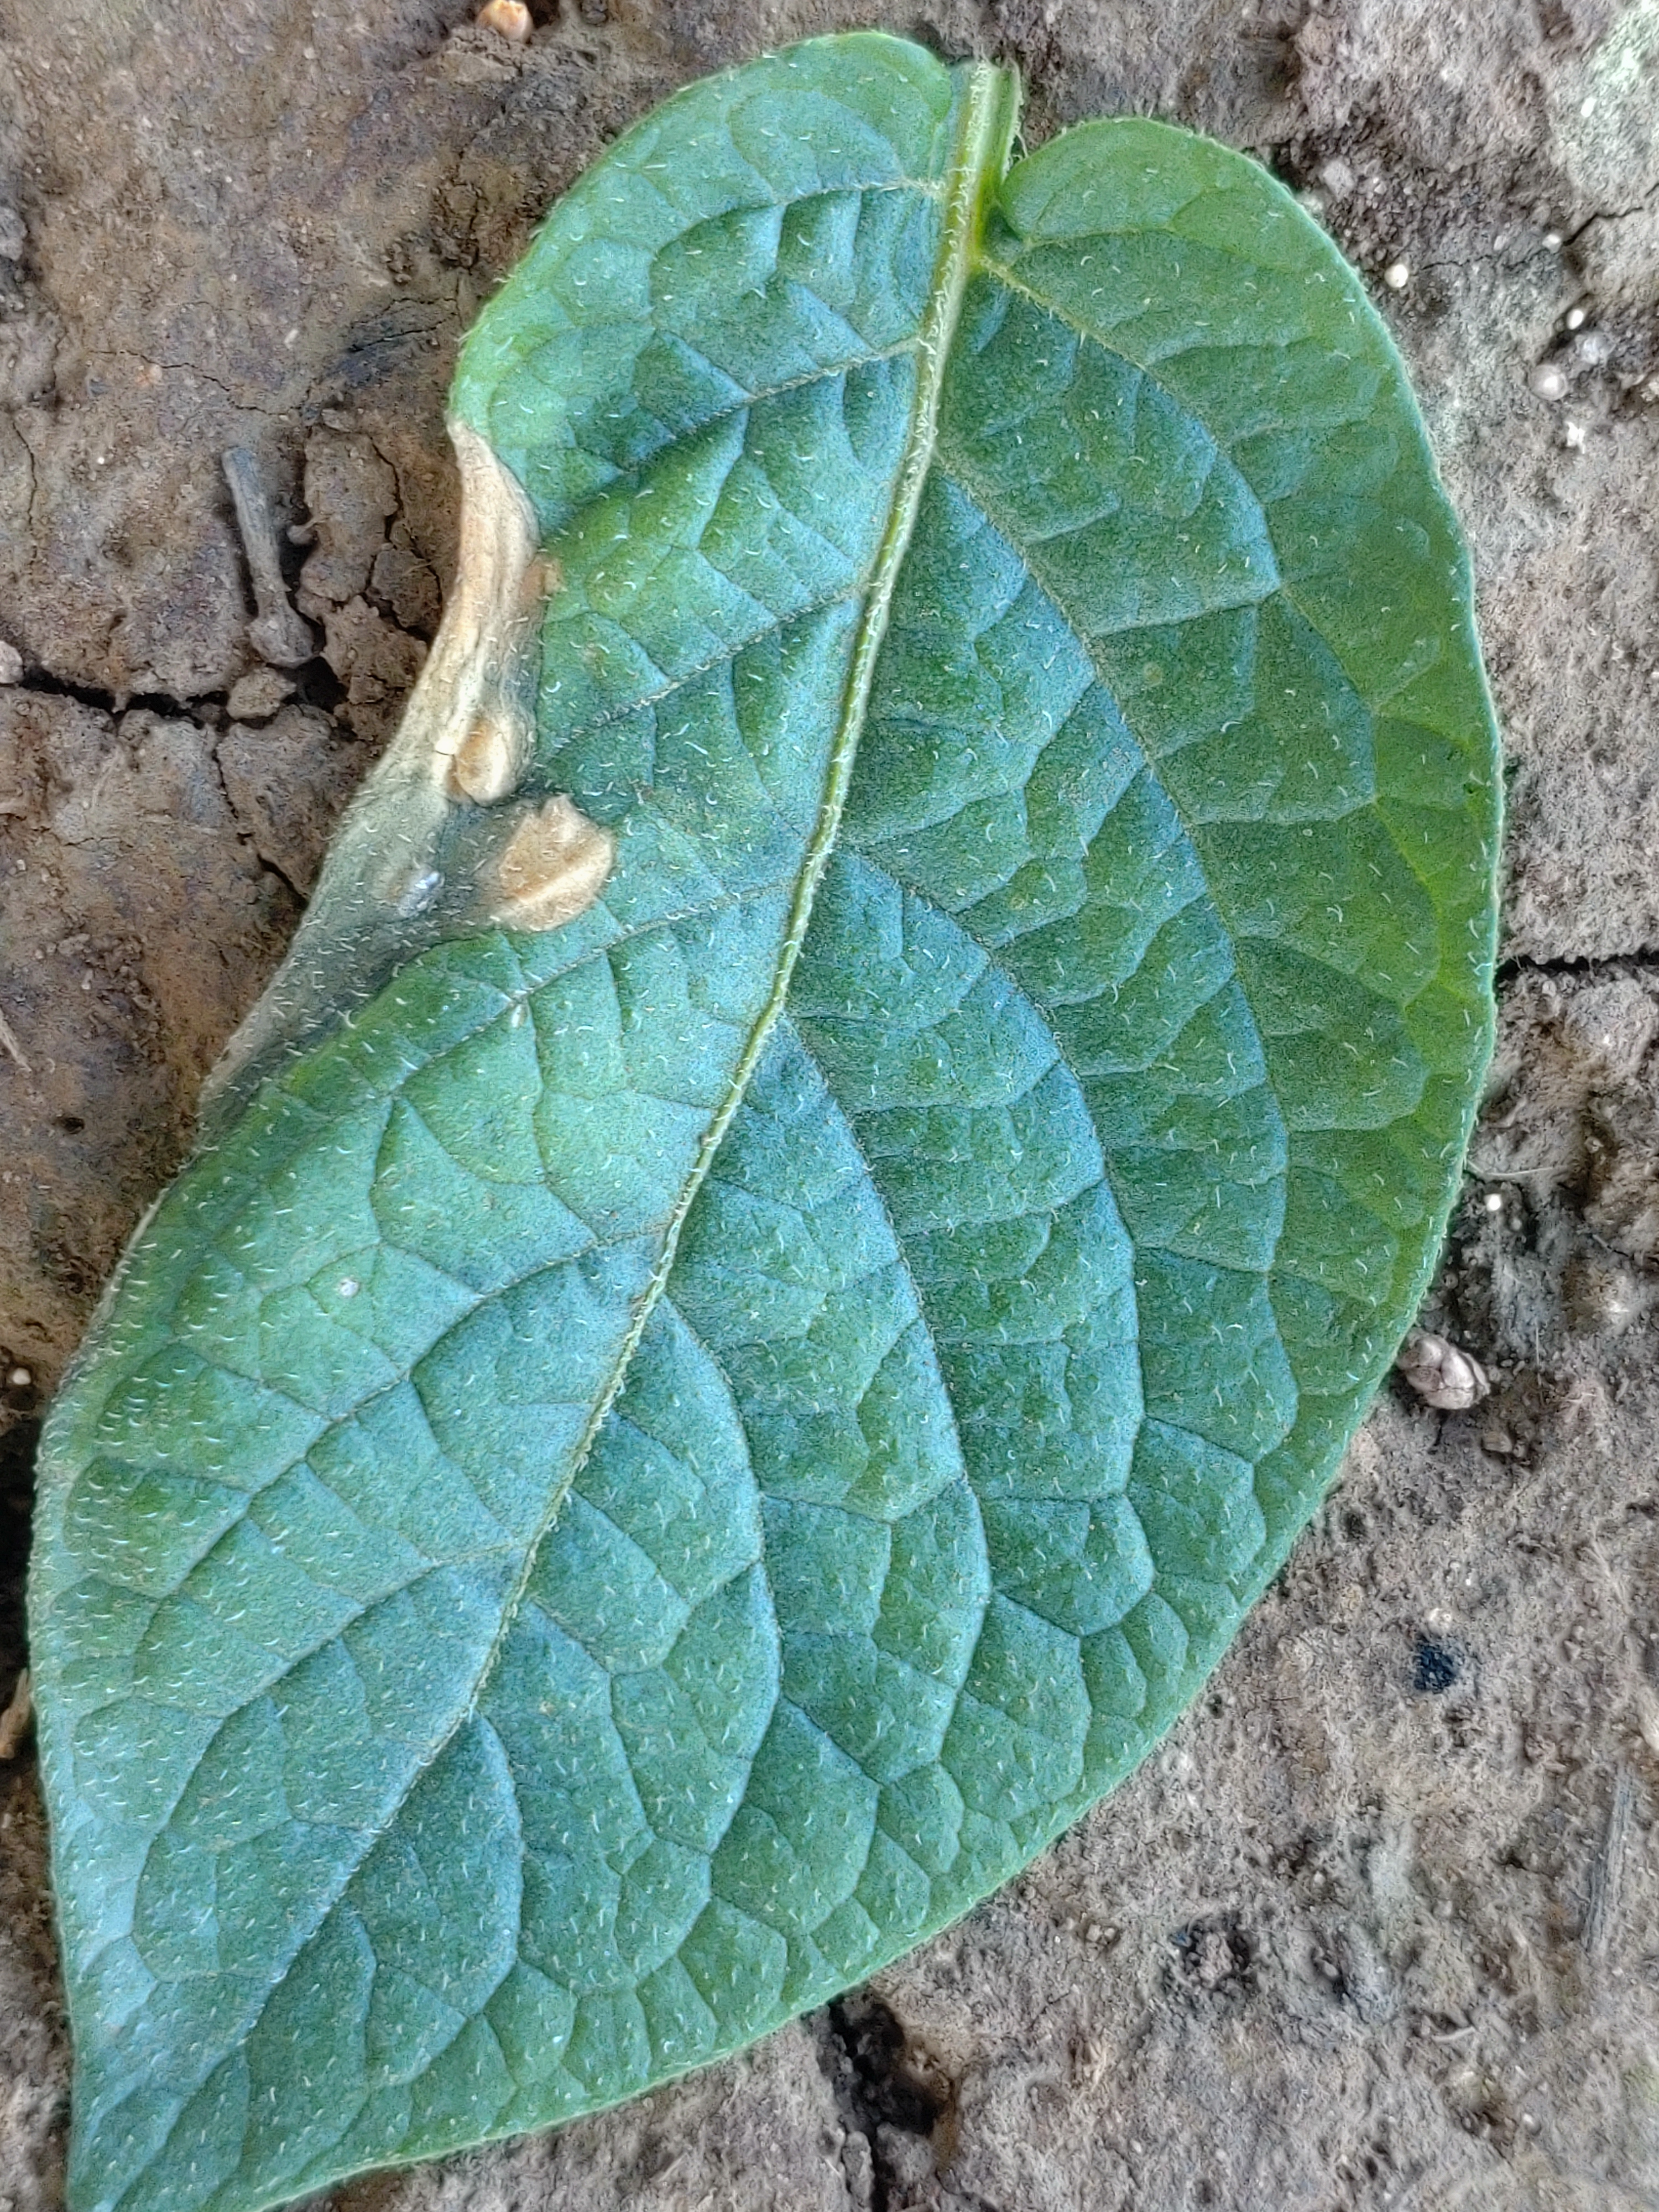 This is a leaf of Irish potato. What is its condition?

early blight
